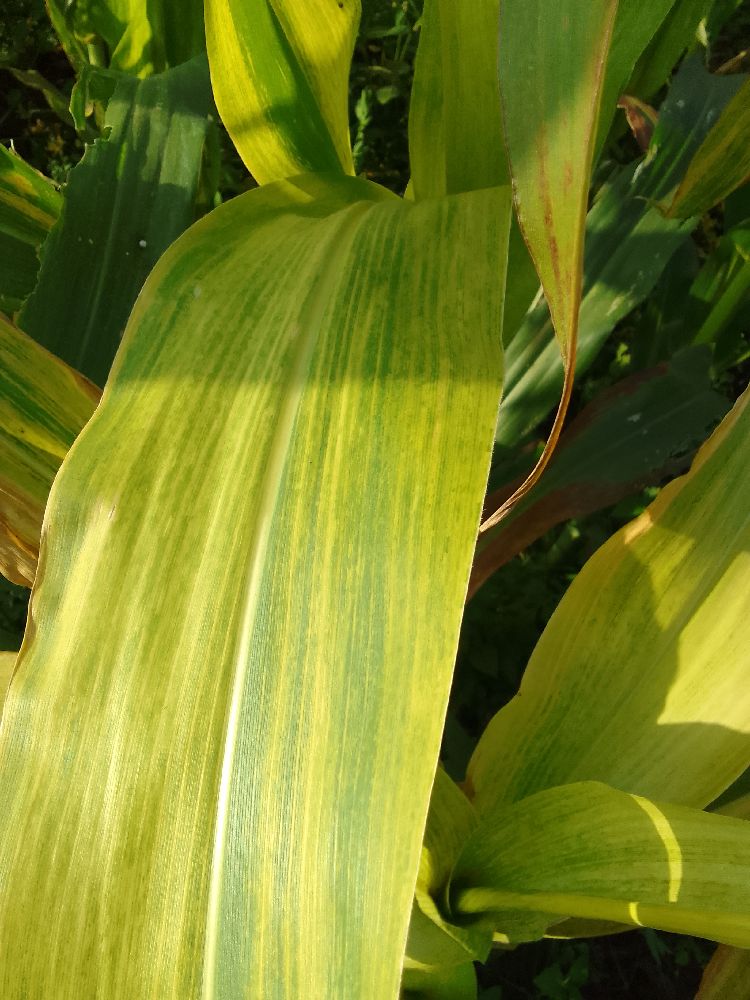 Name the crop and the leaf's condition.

maize, maize lethal necrosis
